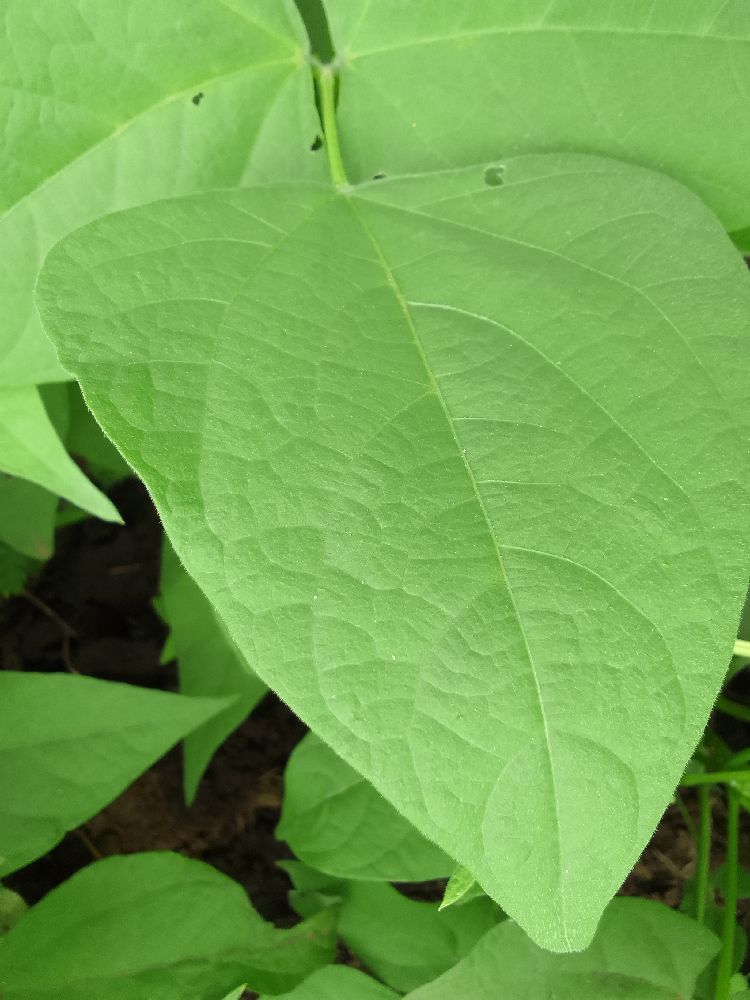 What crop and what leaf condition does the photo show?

common bean, healthy
